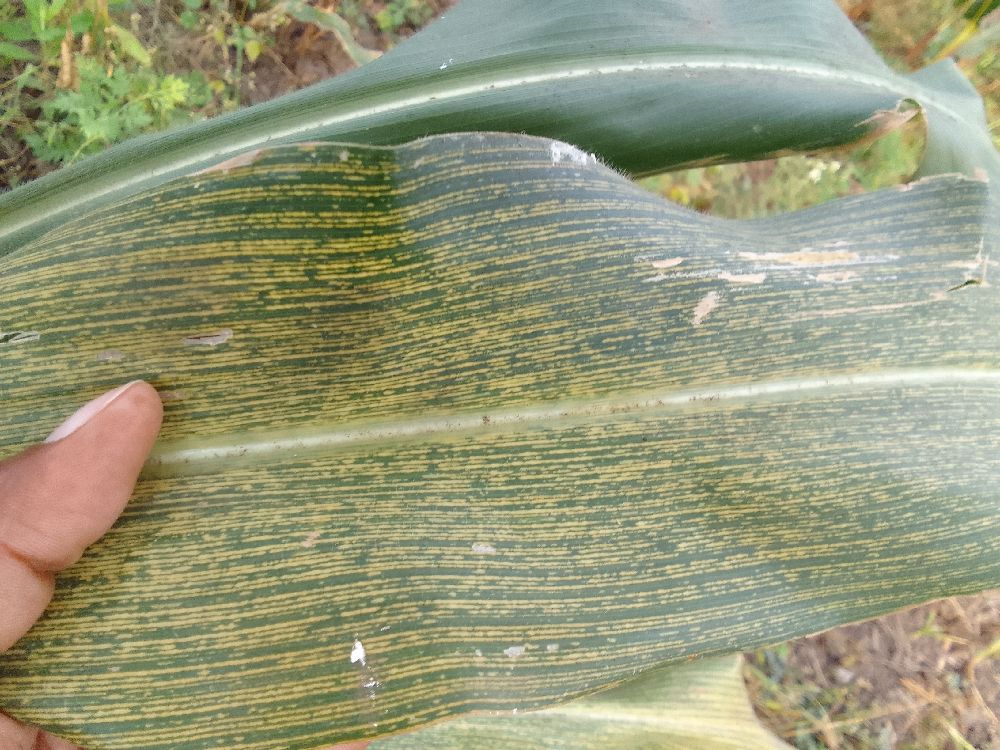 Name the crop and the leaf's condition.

maize, maize streak virus
